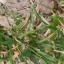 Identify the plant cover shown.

grass
